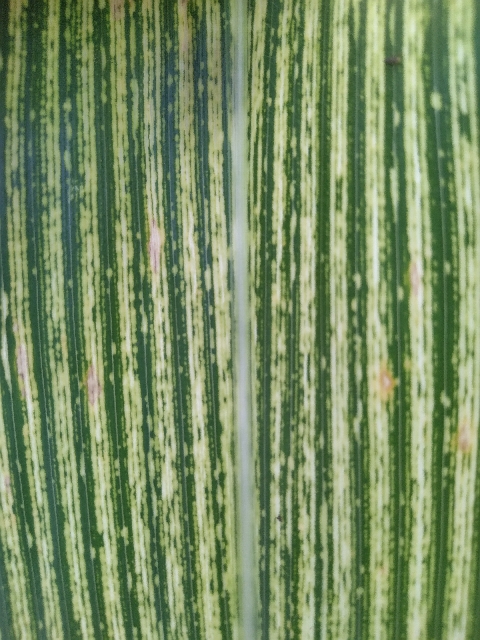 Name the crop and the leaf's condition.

maize, maize streak virus
